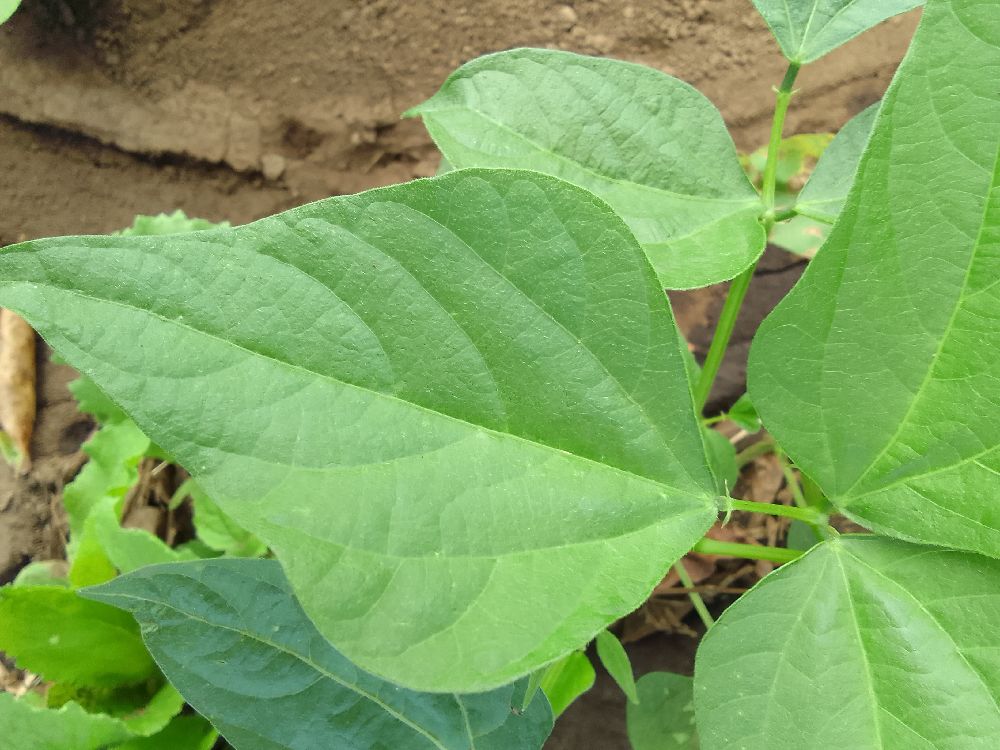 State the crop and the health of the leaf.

common bean, healthy
